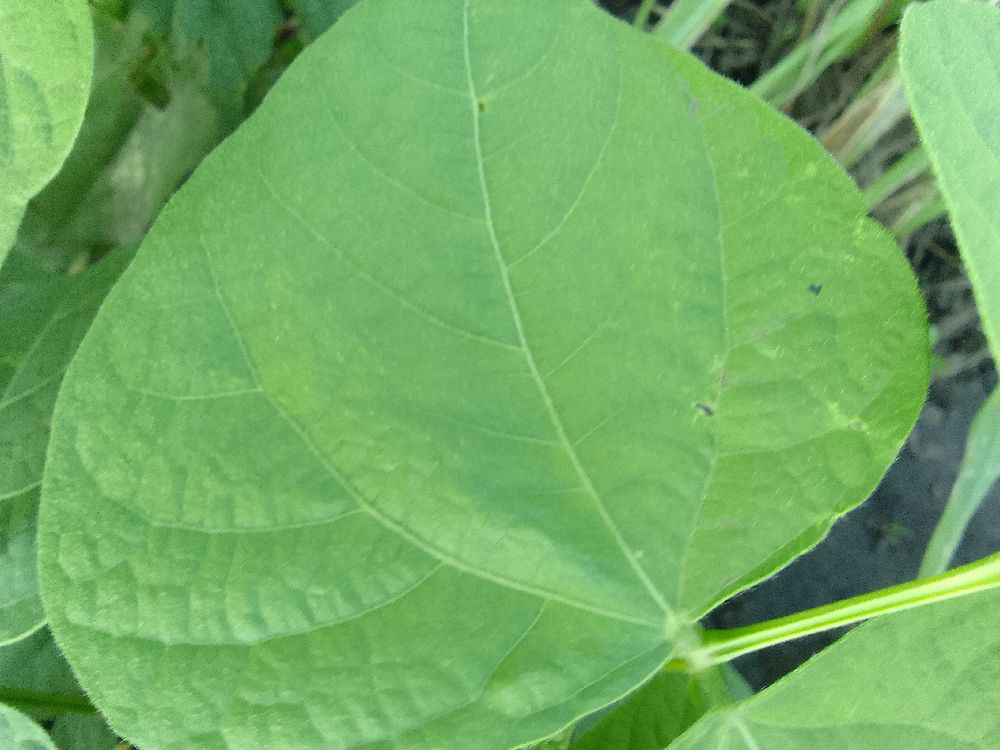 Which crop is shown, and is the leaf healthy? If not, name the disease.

common bean, healthy
